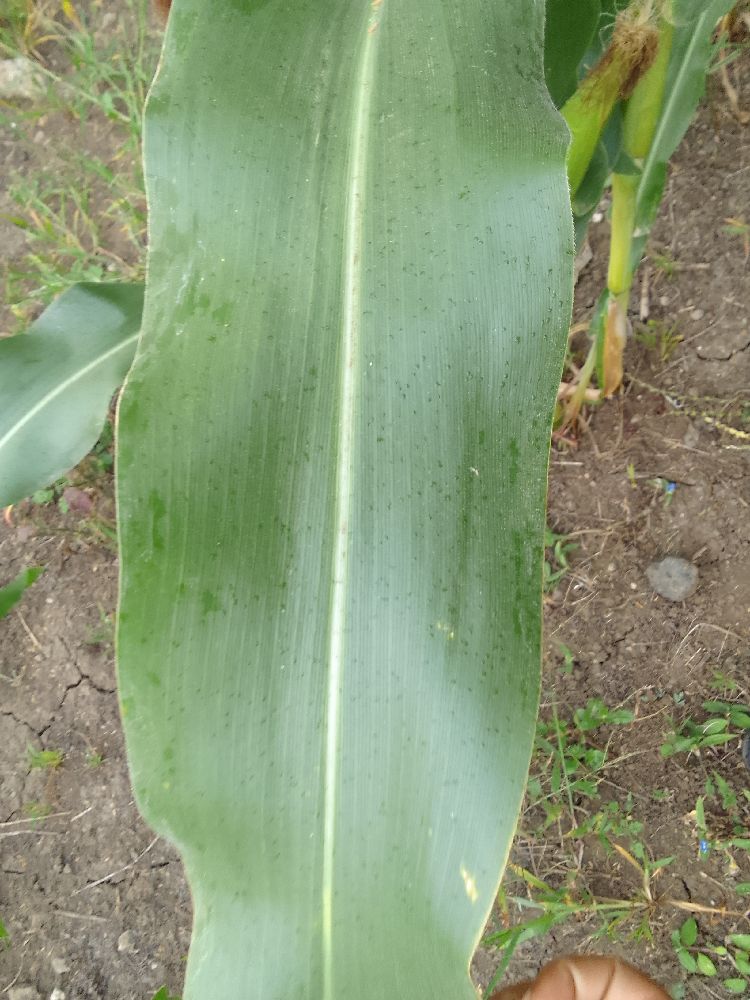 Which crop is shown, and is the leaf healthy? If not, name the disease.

maize, healthy
